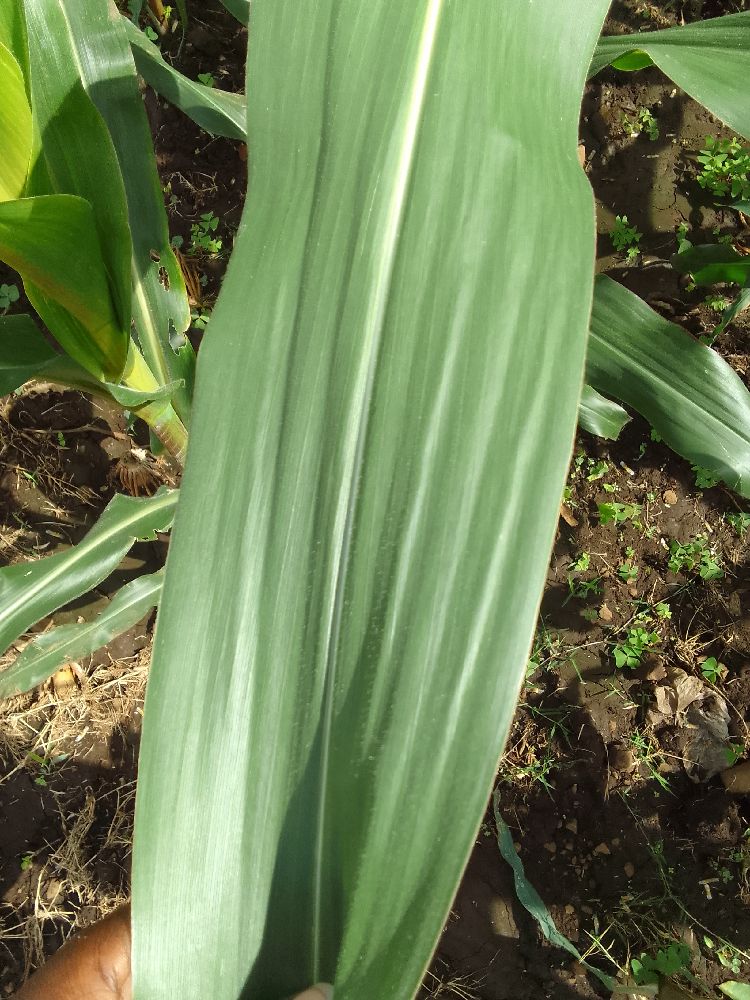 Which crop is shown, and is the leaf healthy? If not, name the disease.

maize, healthy
